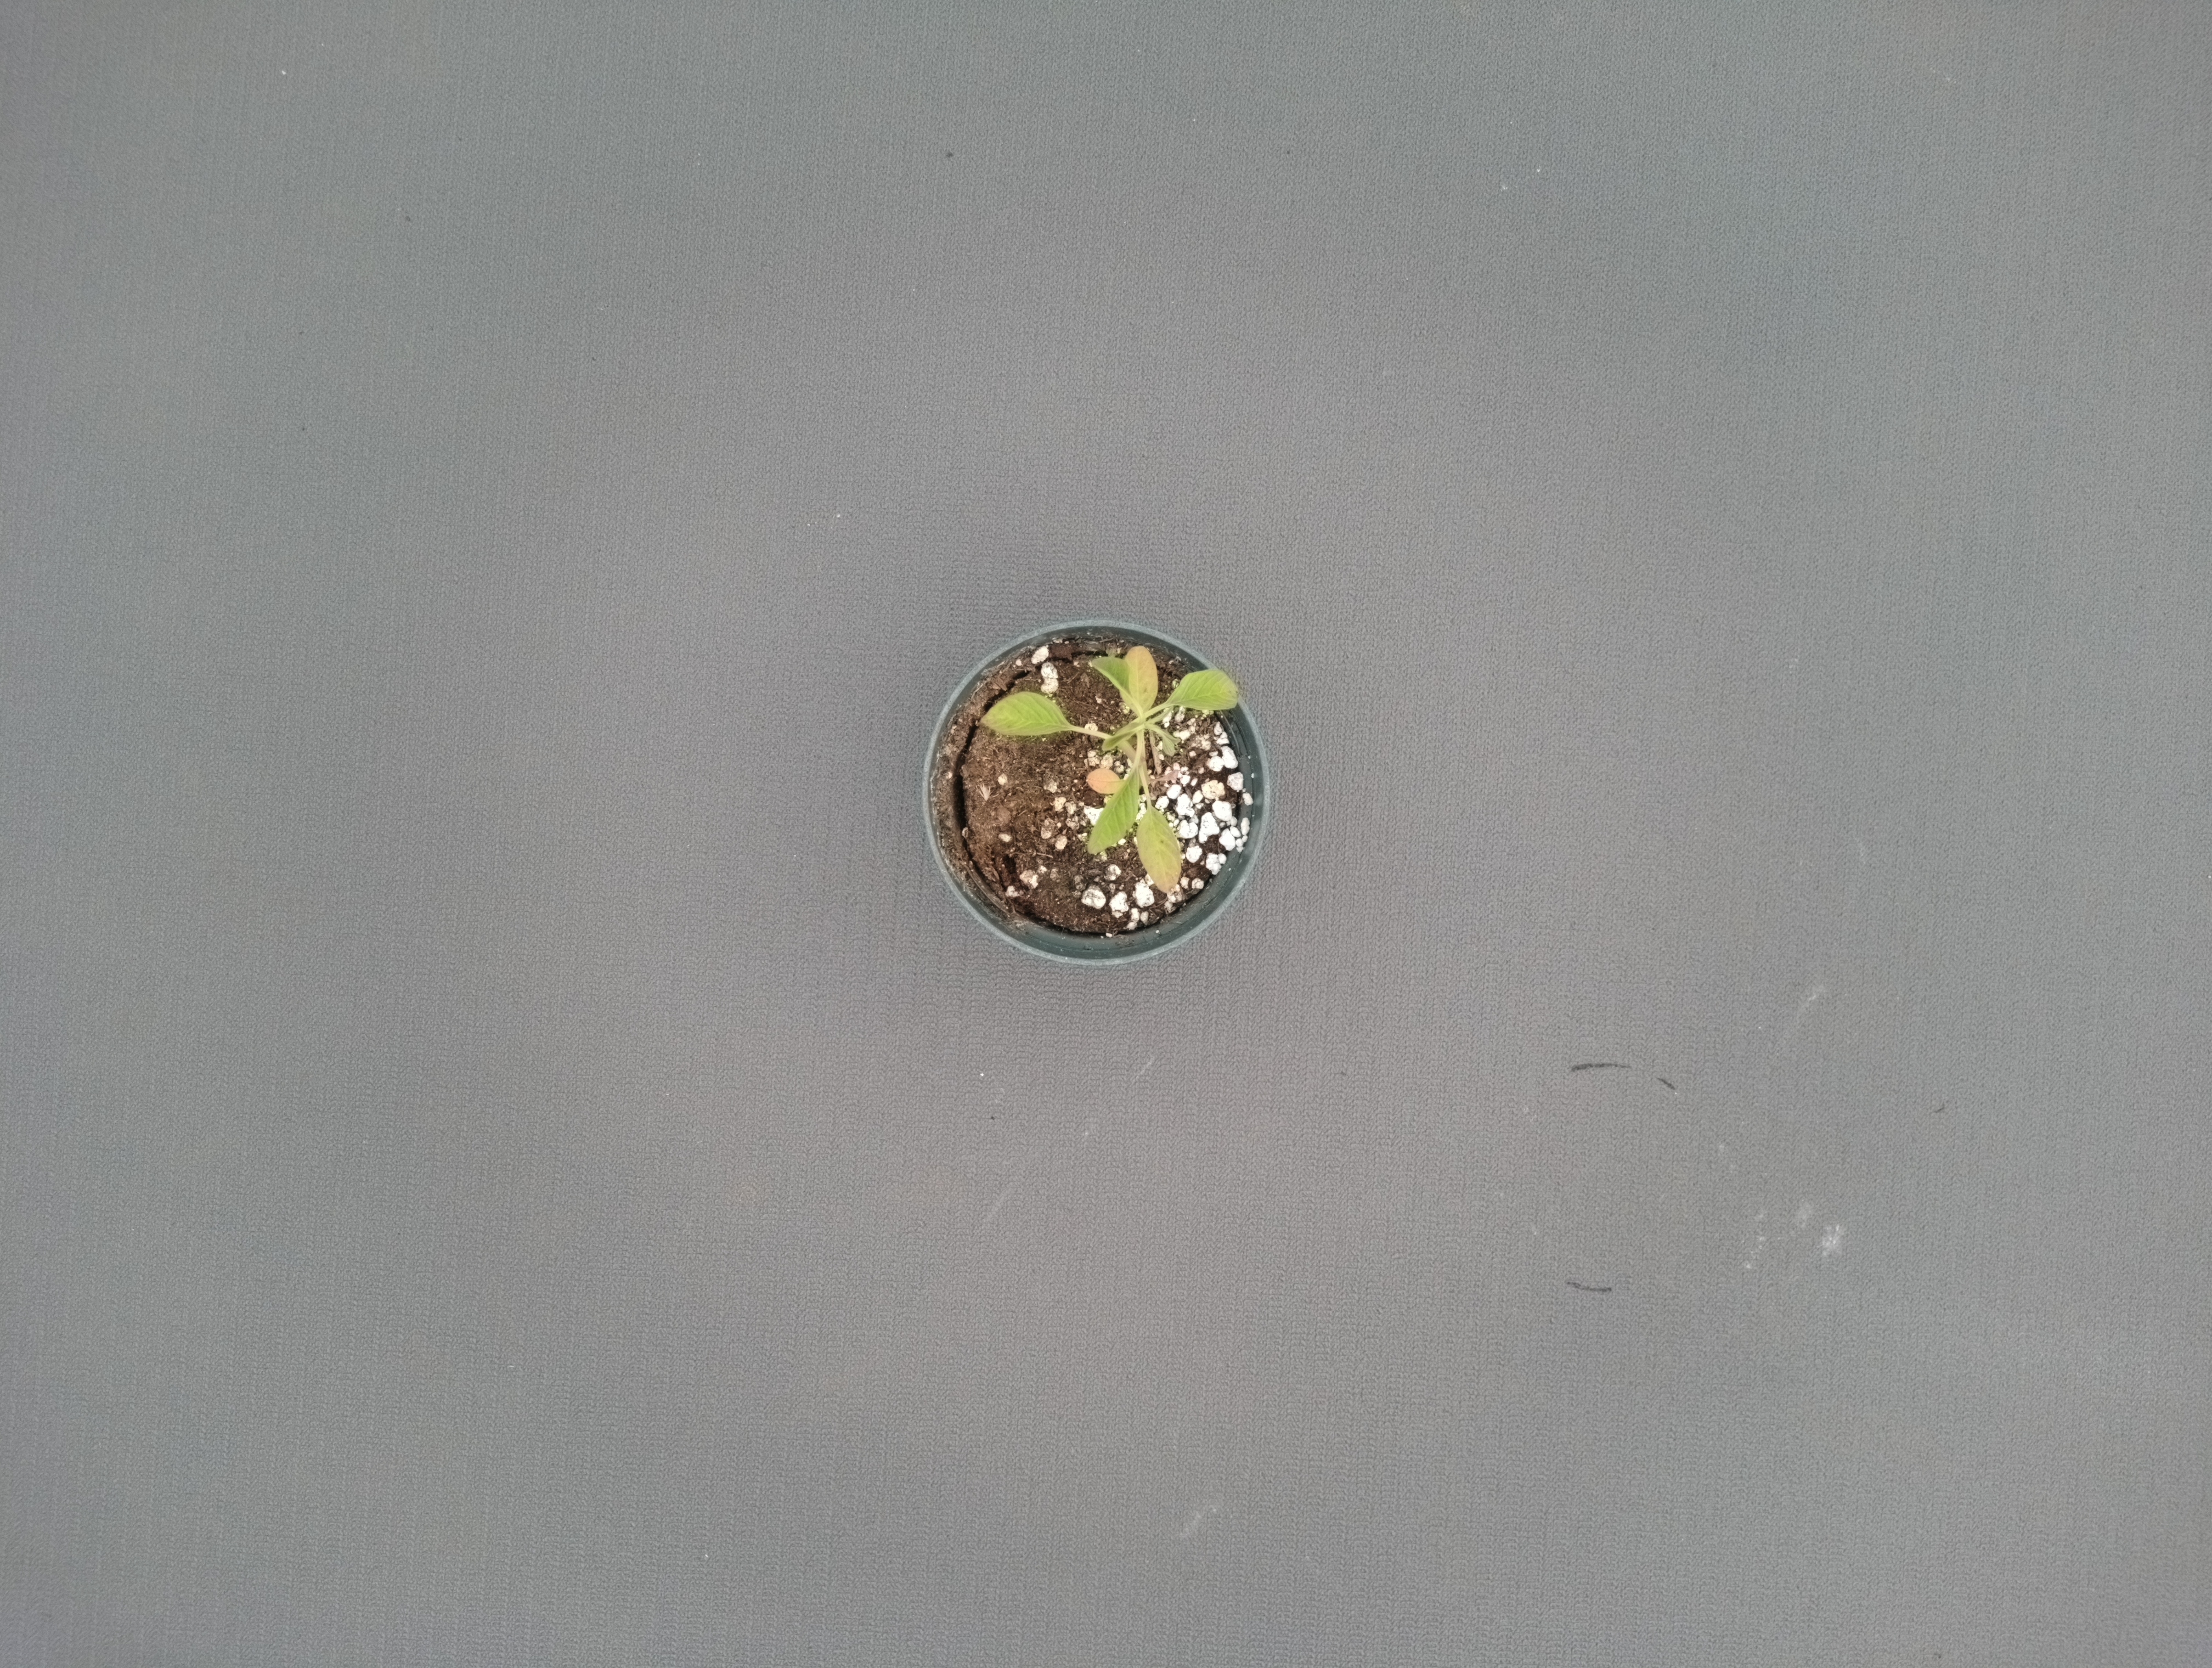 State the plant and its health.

waterhemp, epinasty
